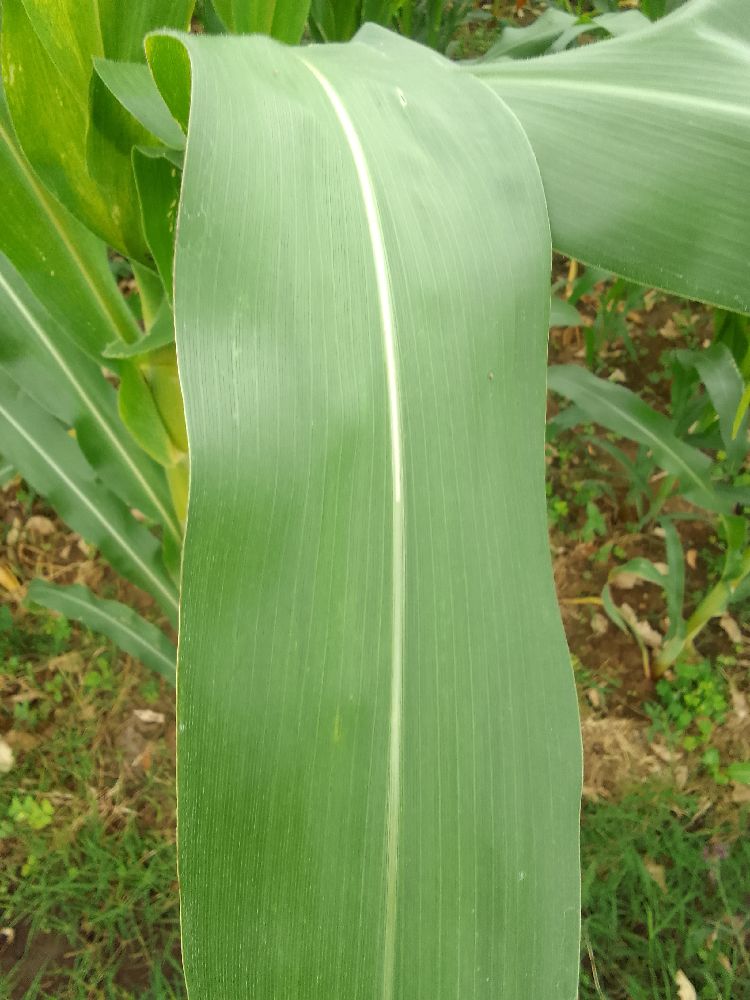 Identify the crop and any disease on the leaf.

maize, healthy
